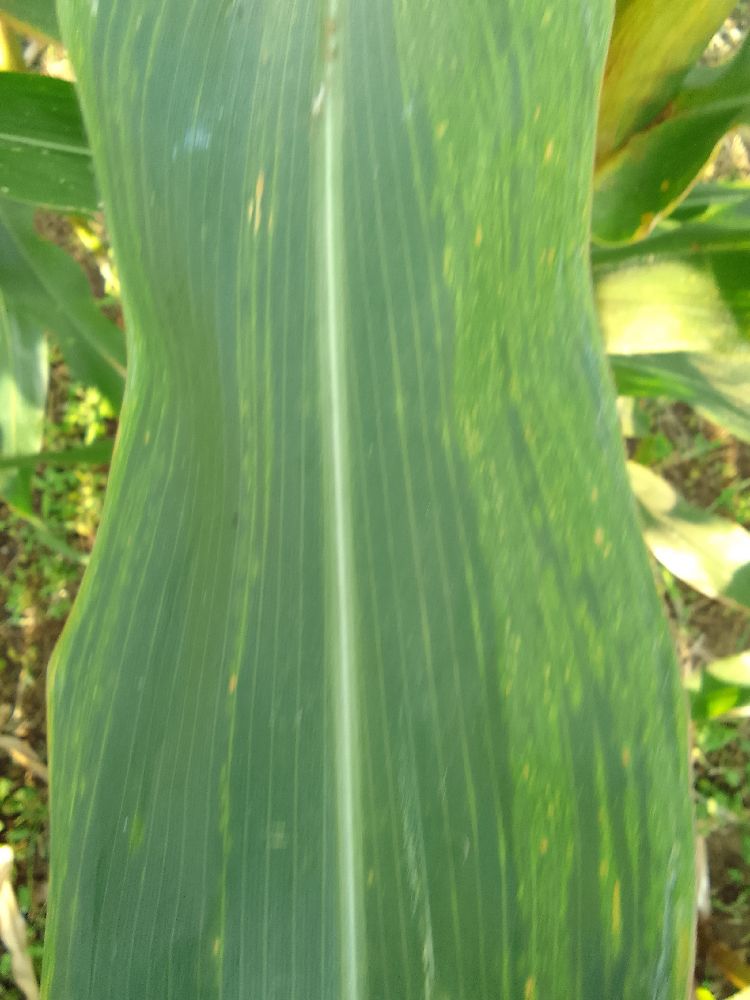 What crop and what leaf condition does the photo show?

maize, maize lethal necrosis
